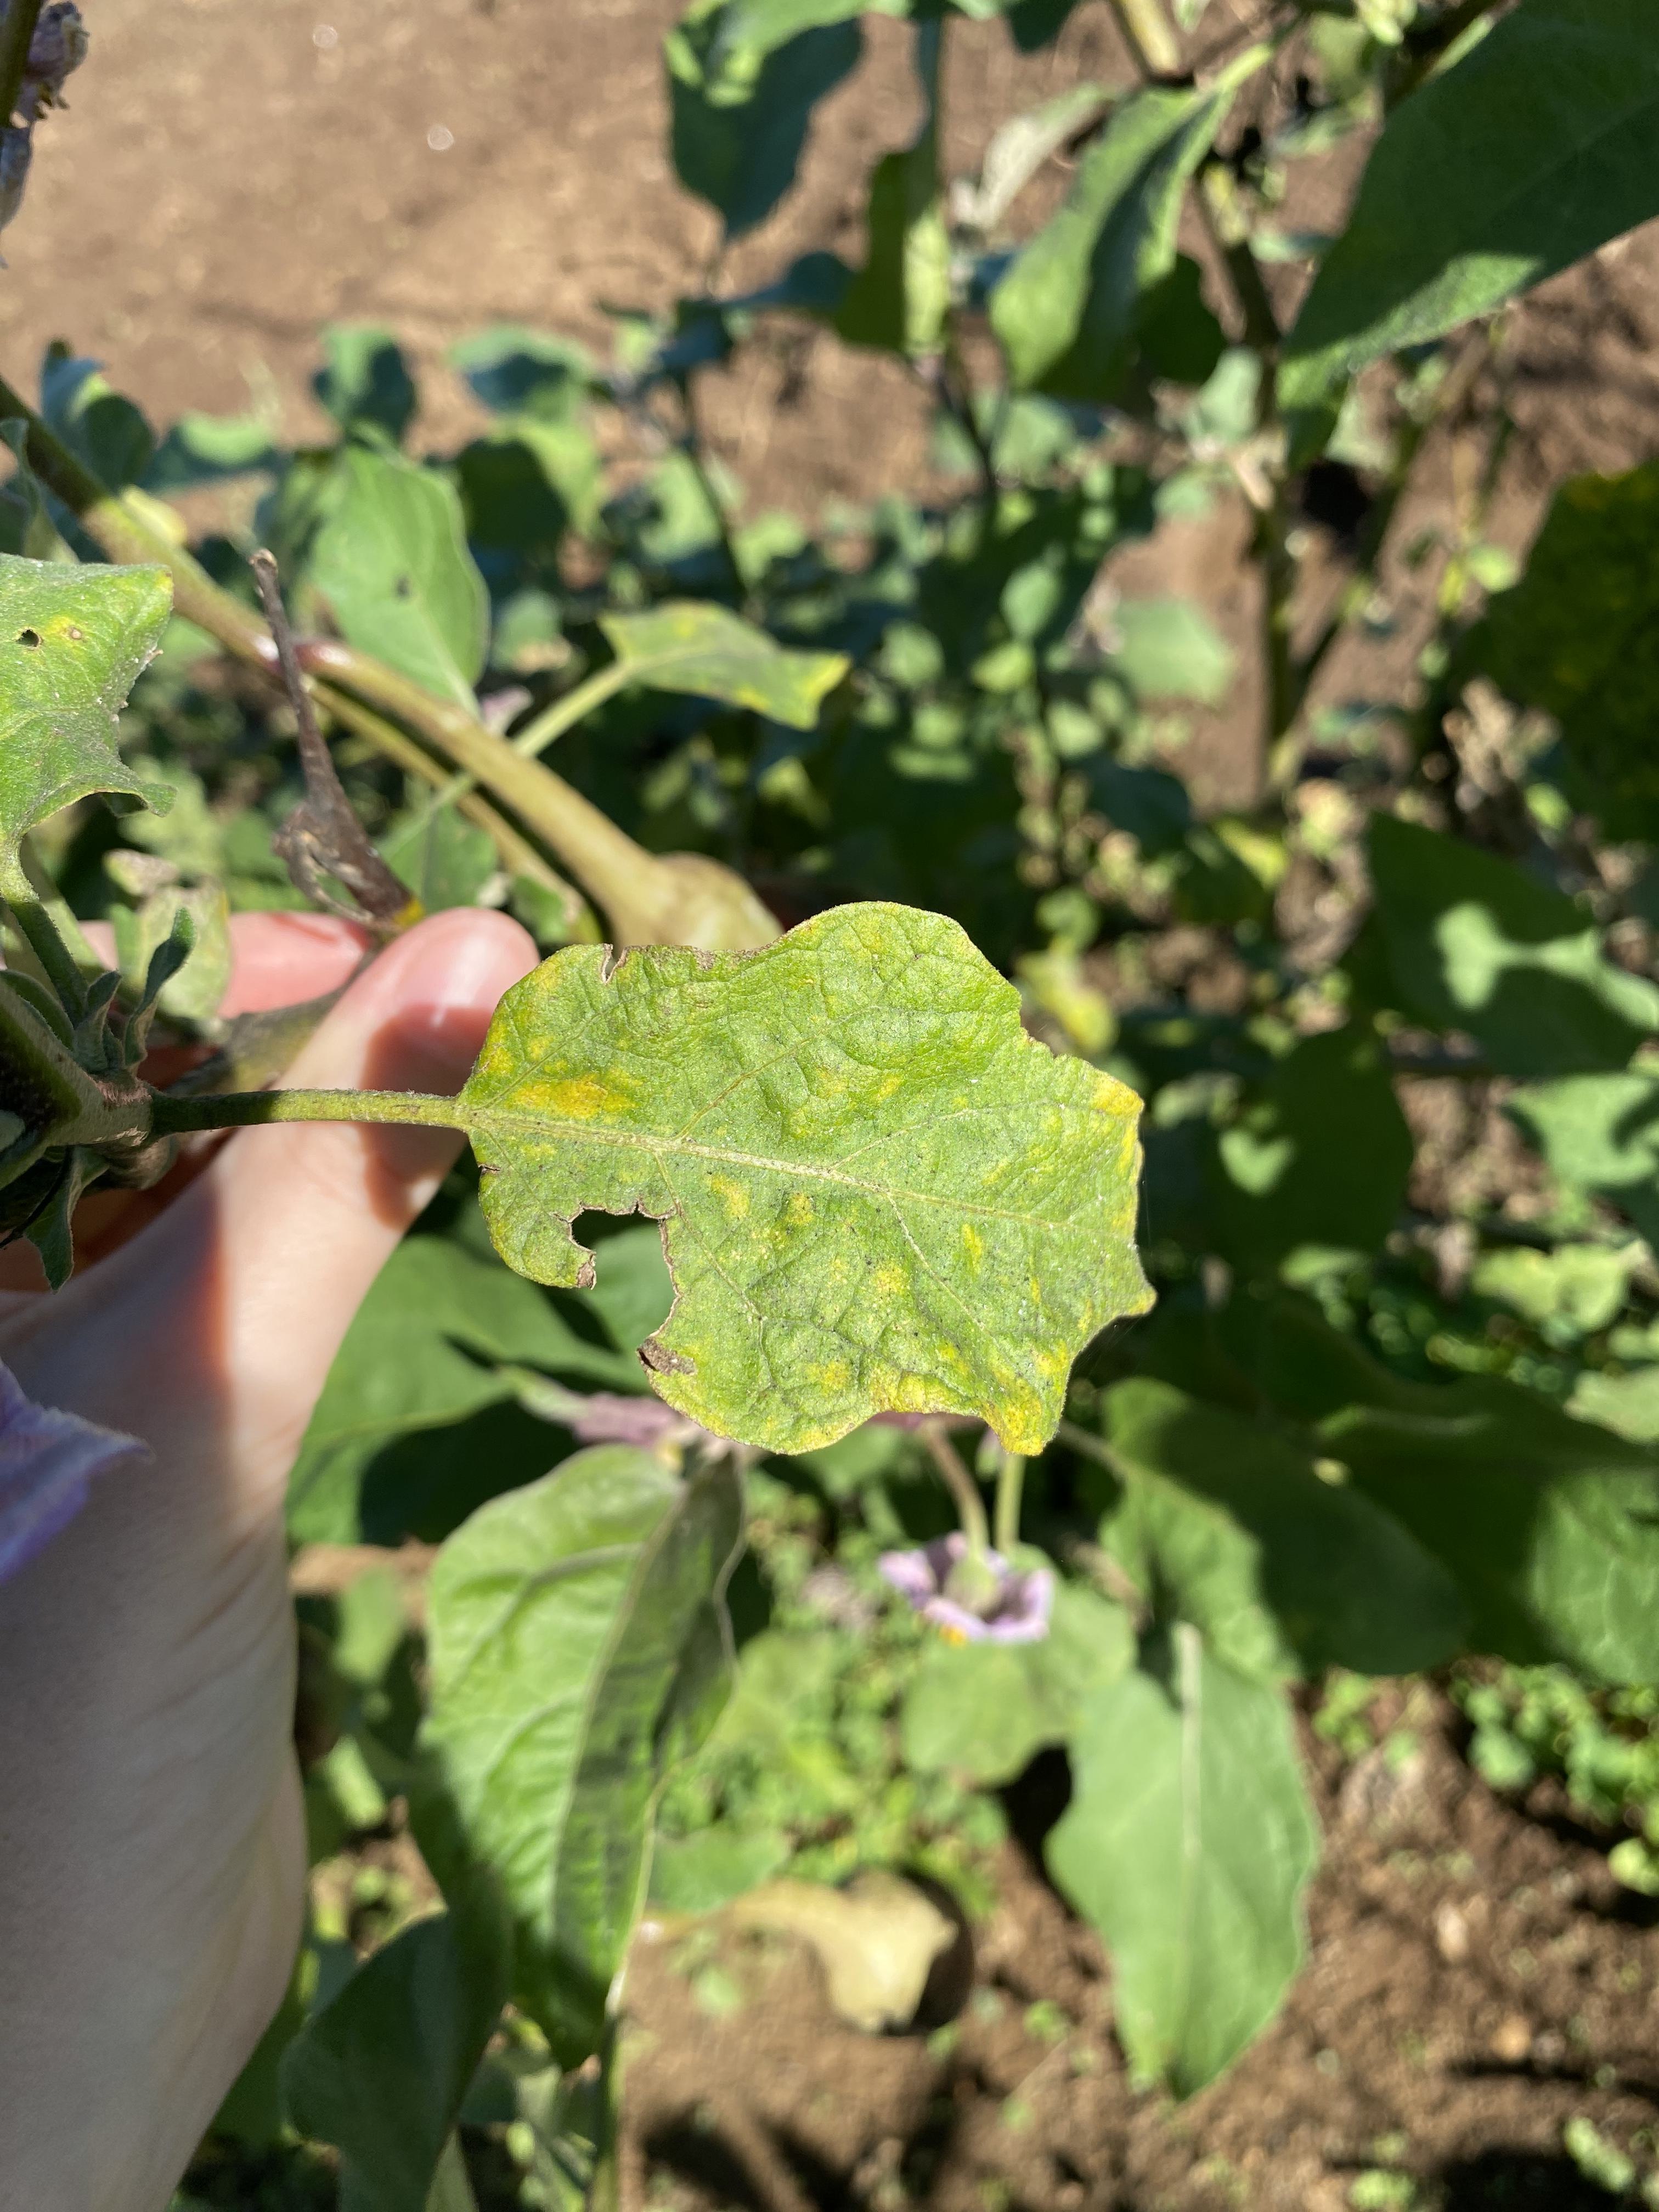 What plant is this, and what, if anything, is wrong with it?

aubergine, anthracnose
